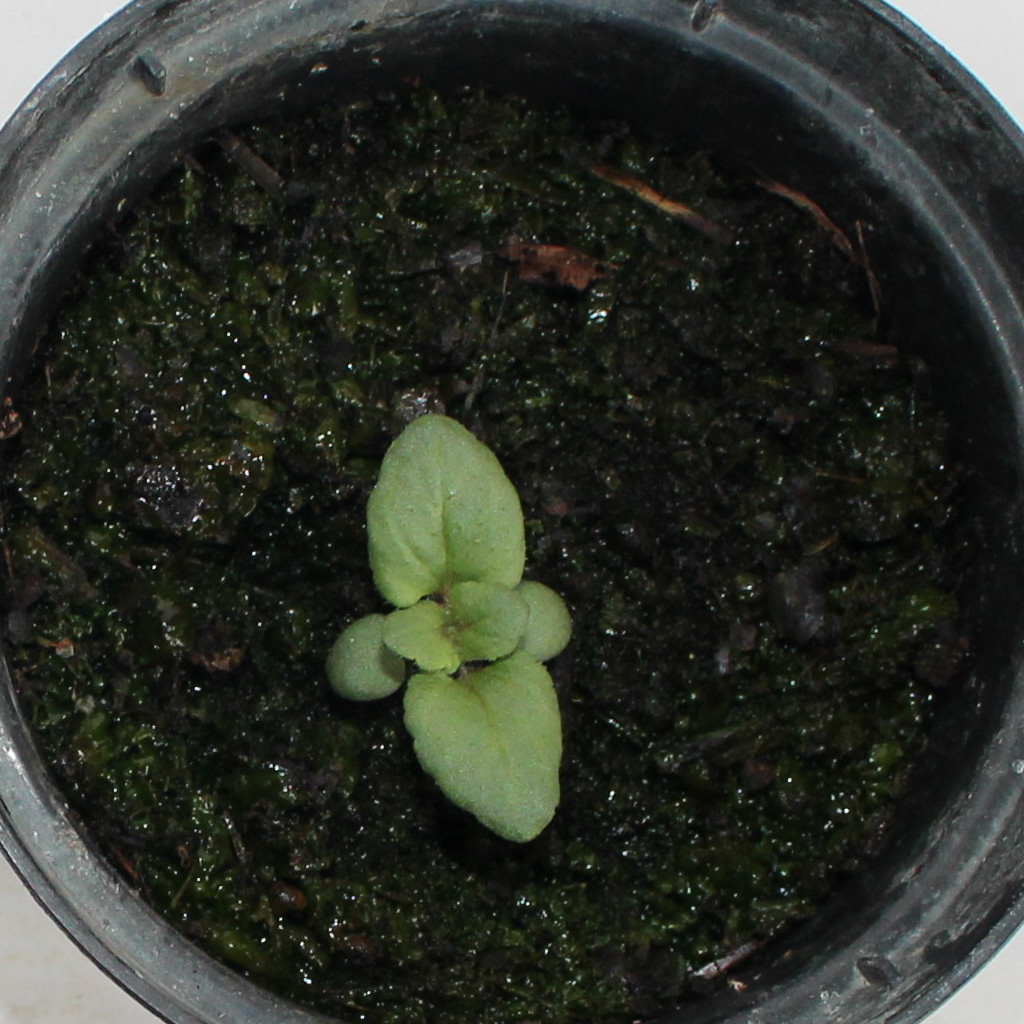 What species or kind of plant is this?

Veronica persica
